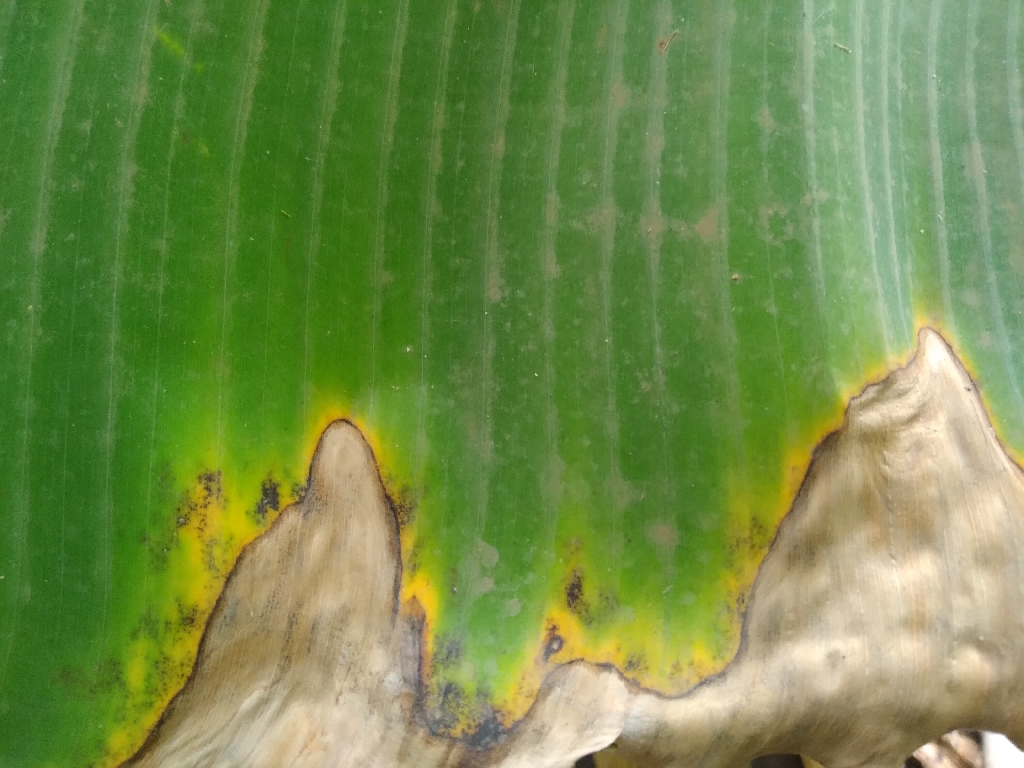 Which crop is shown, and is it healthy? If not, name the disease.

banana, black sigatoka
